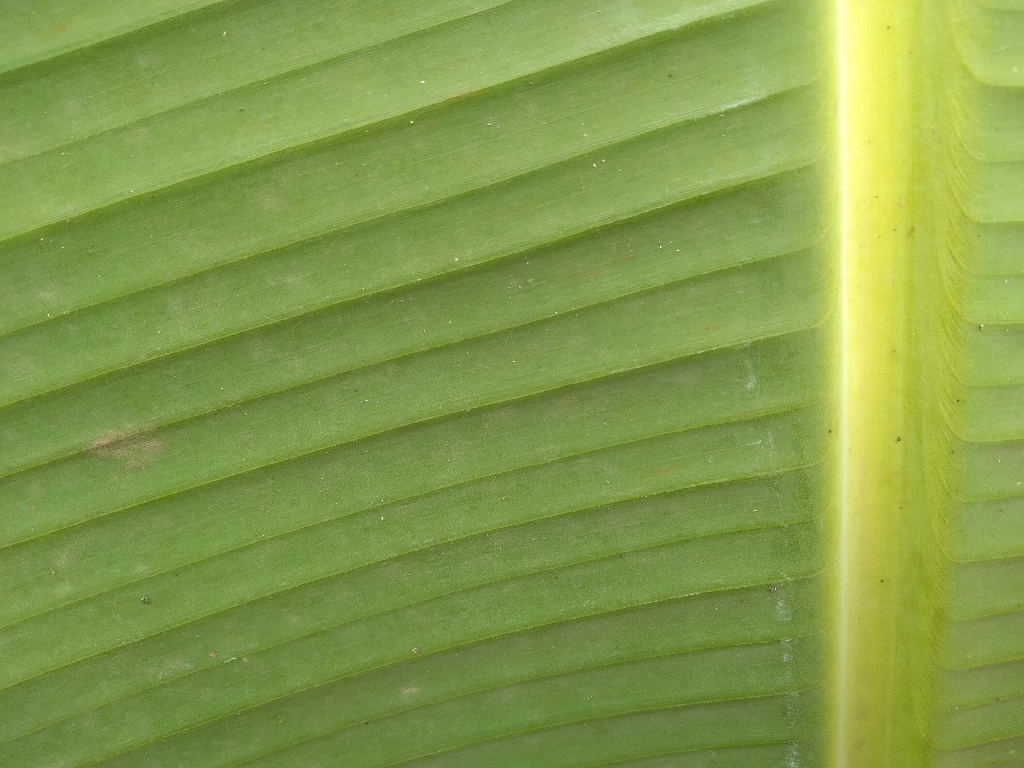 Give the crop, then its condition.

banana, healthy
